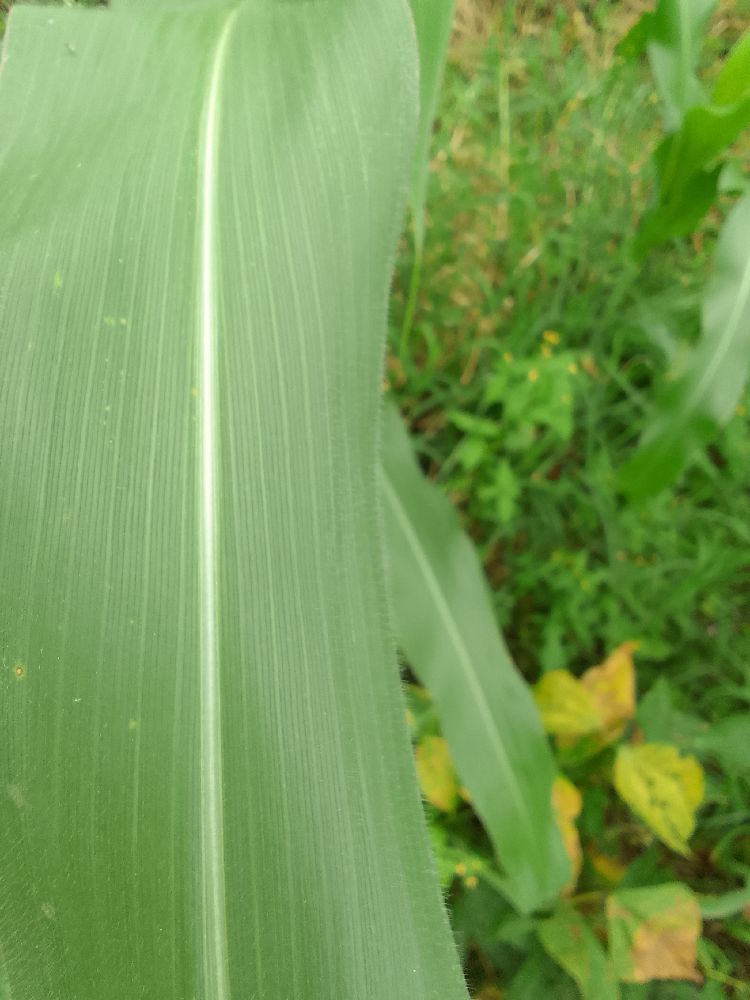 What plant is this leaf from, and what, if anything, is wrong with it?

maize, healthy
